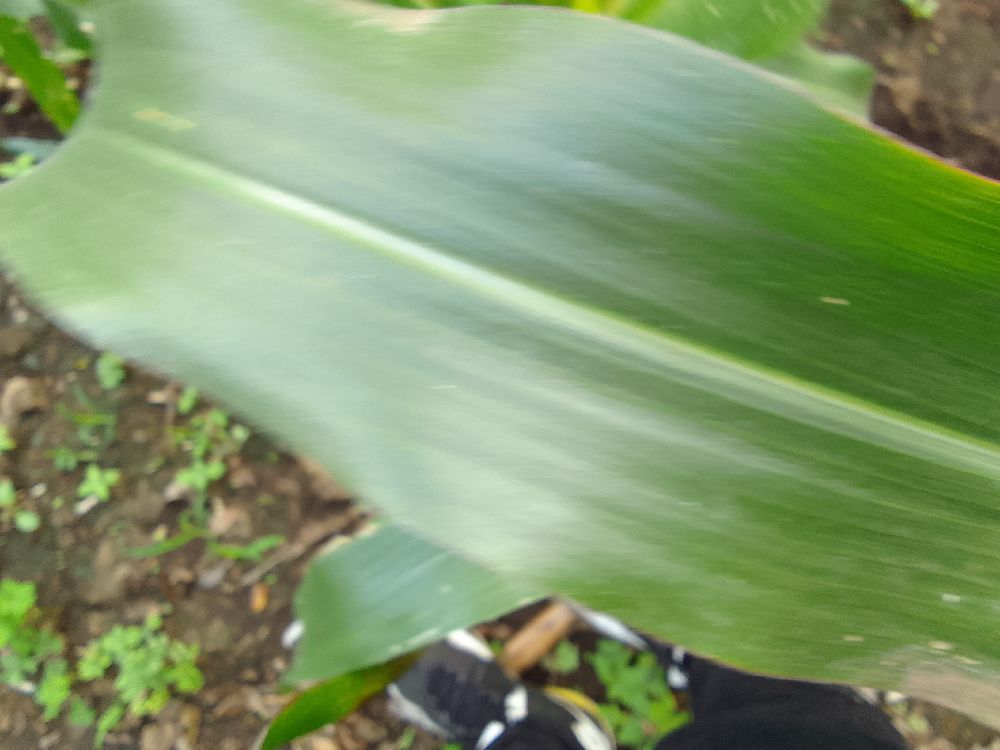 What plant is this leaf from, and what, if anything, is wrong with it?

maize, healthy
